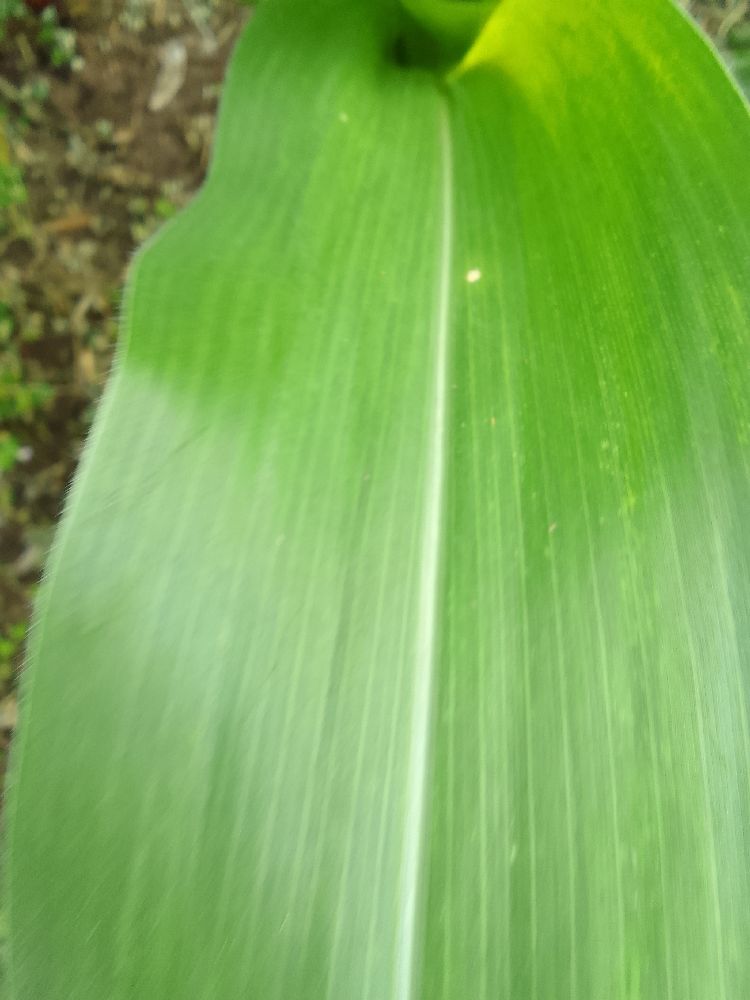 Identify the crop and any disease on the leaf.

maize, healthy
